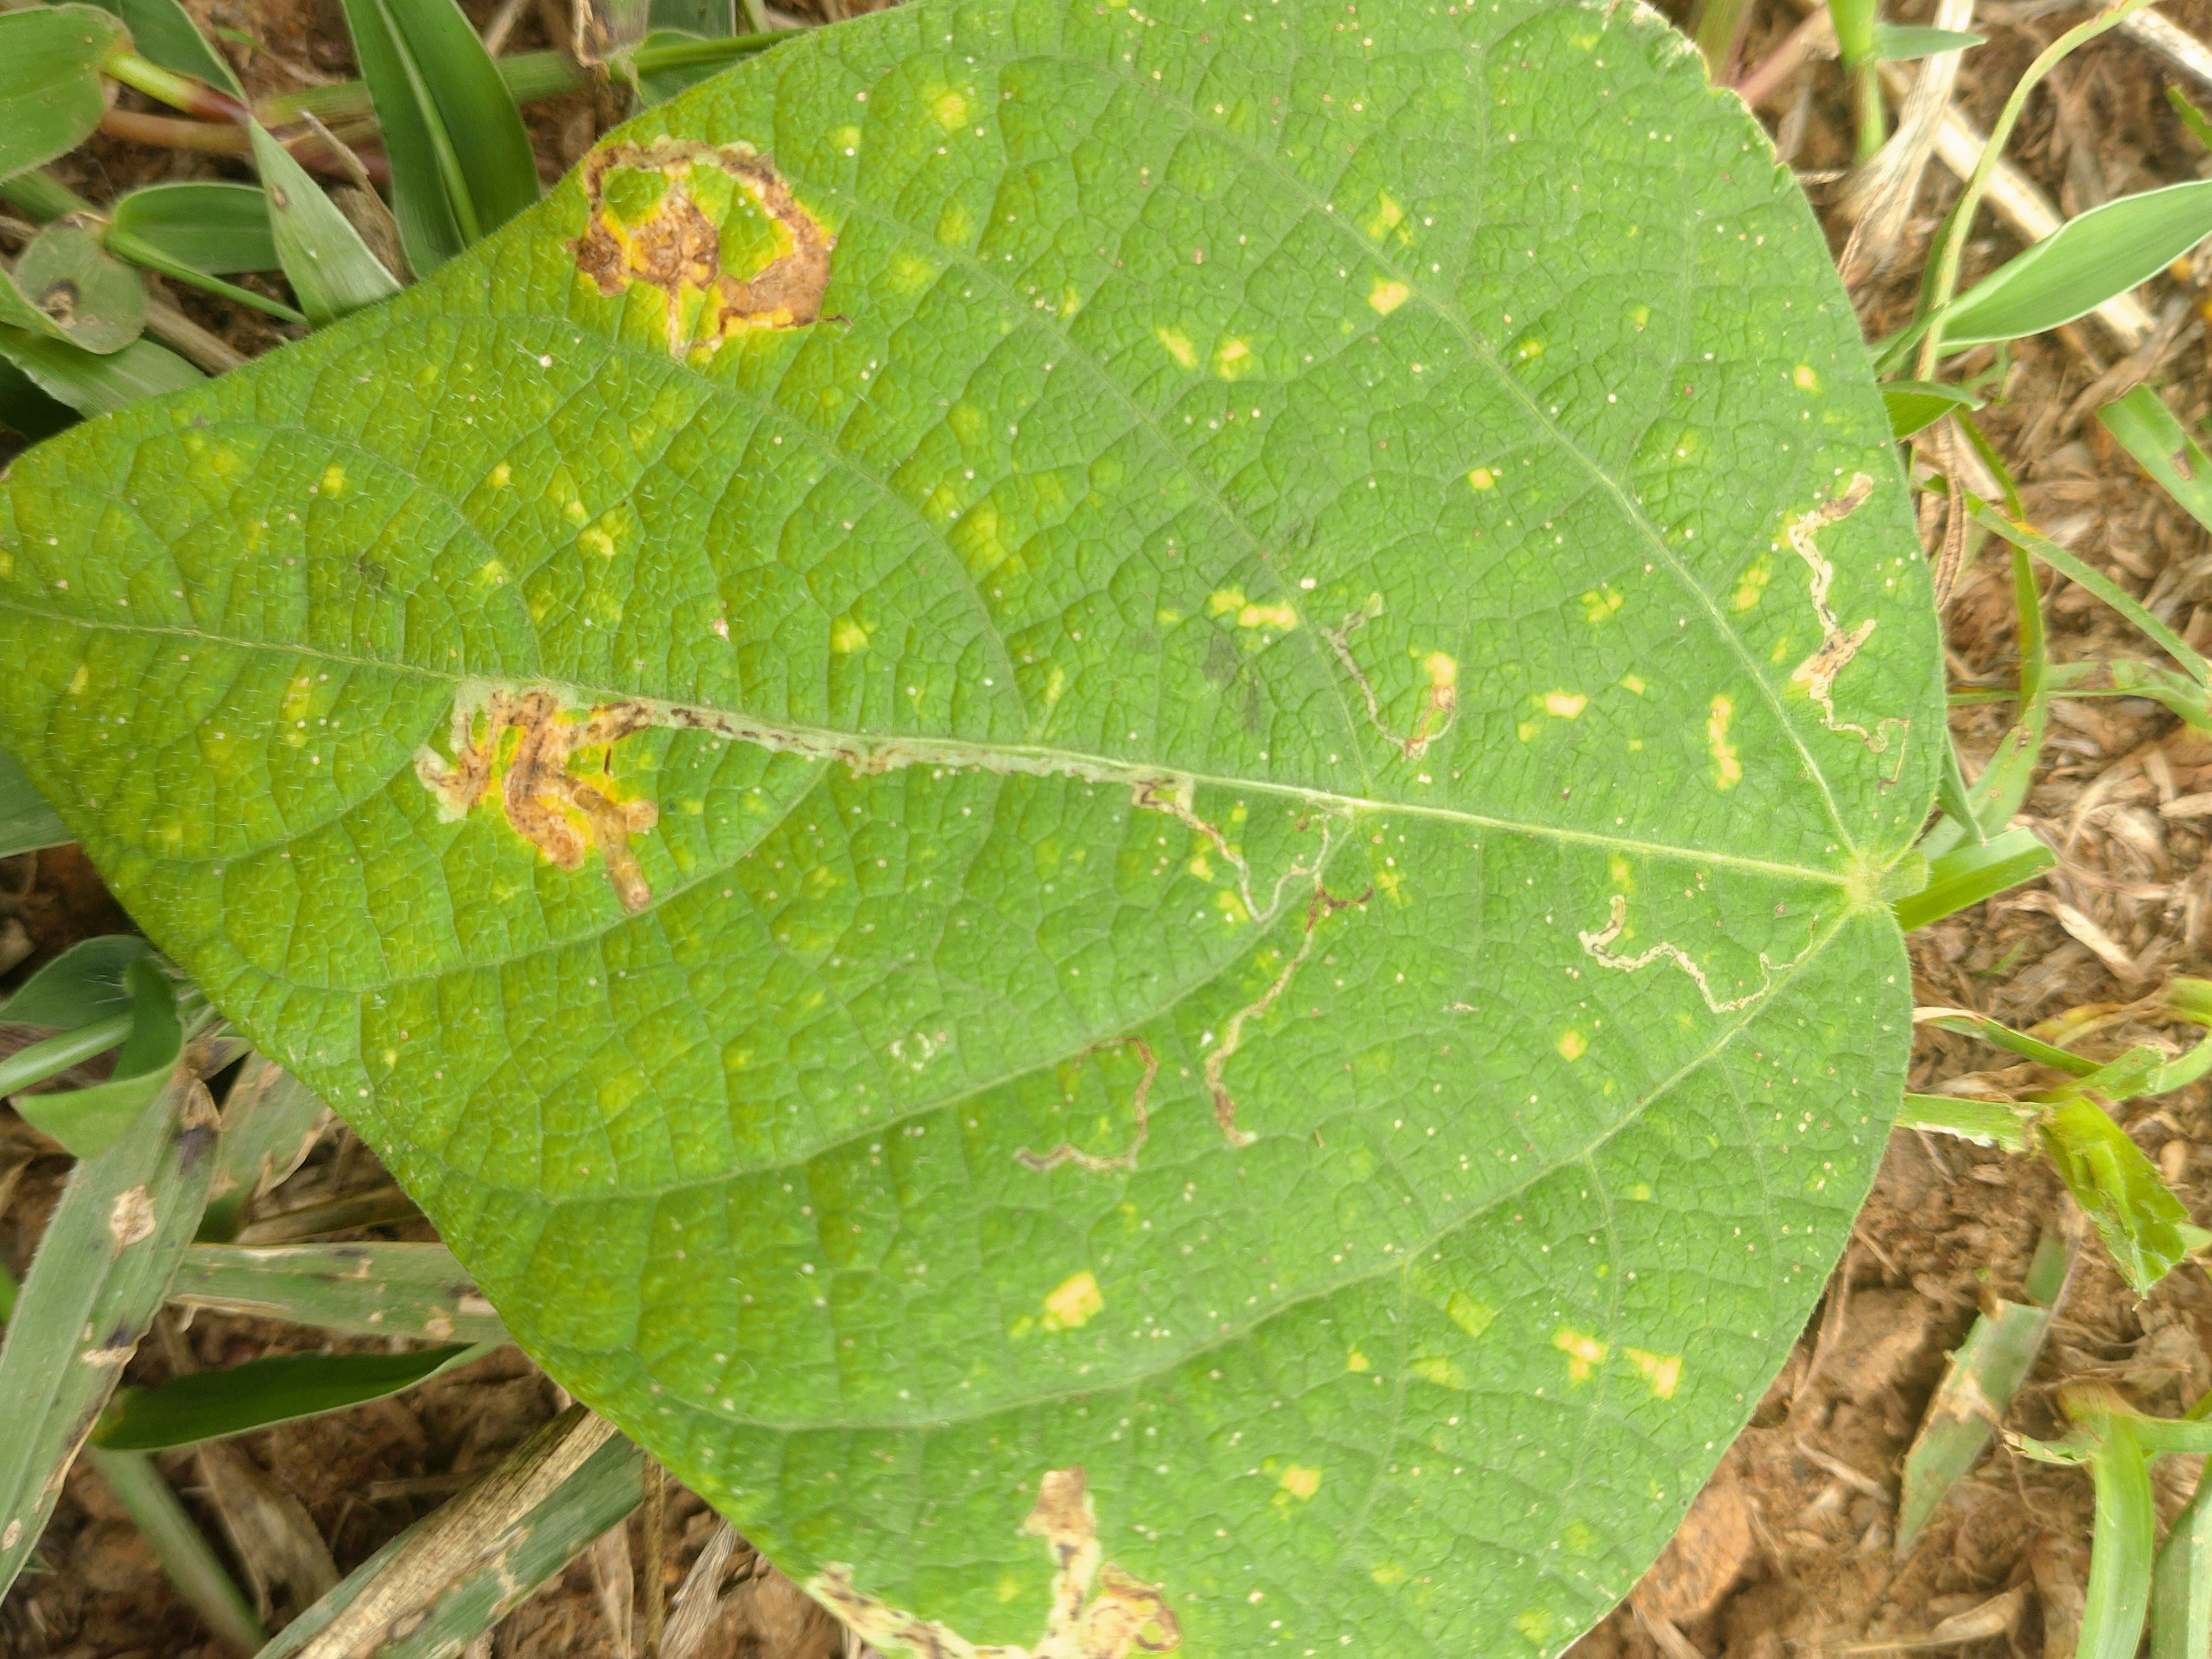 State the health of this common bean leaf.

rust
